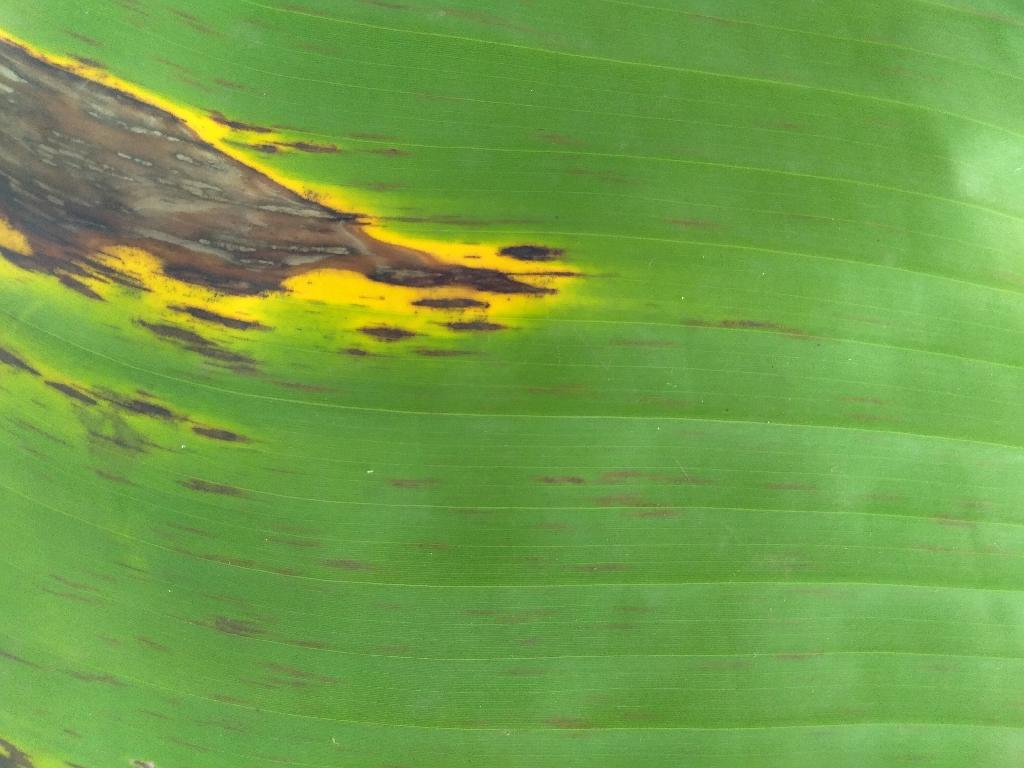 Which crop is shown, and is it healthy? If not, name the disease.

banana, black sigatoka
